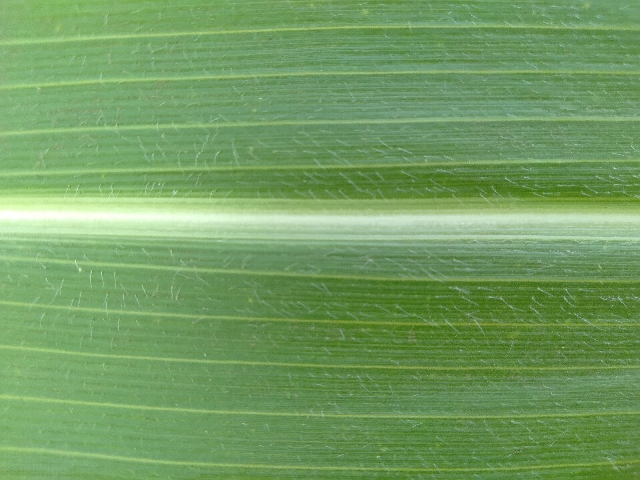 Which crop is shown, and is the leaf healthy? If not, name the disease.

maize, healthy
